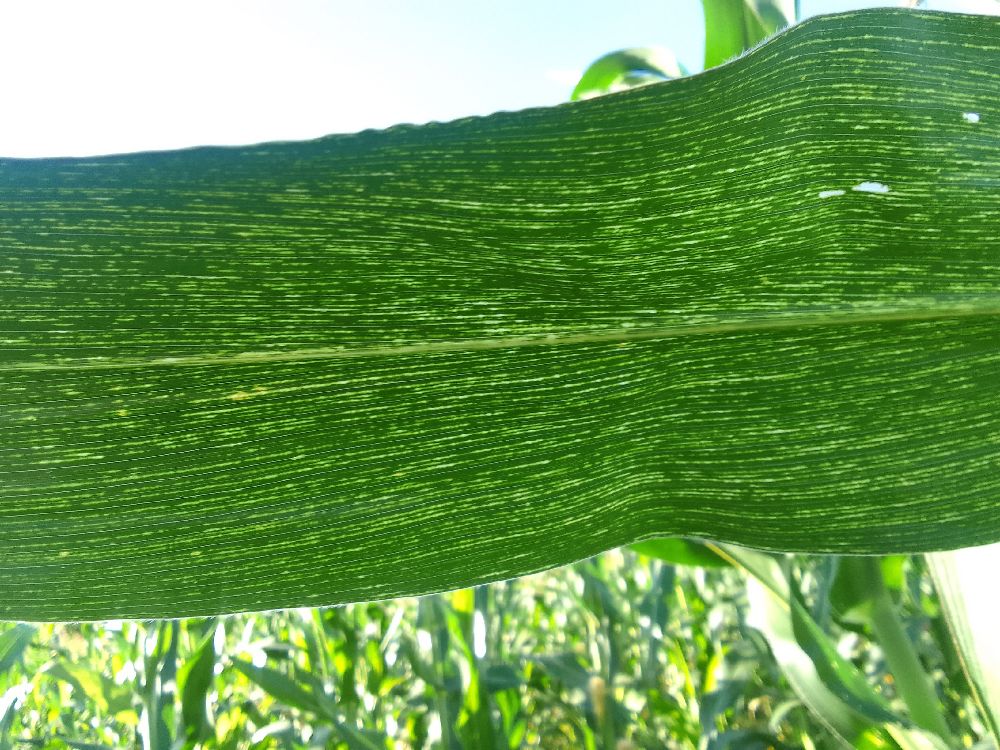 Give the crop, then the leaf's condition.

maize, maize streak virus
